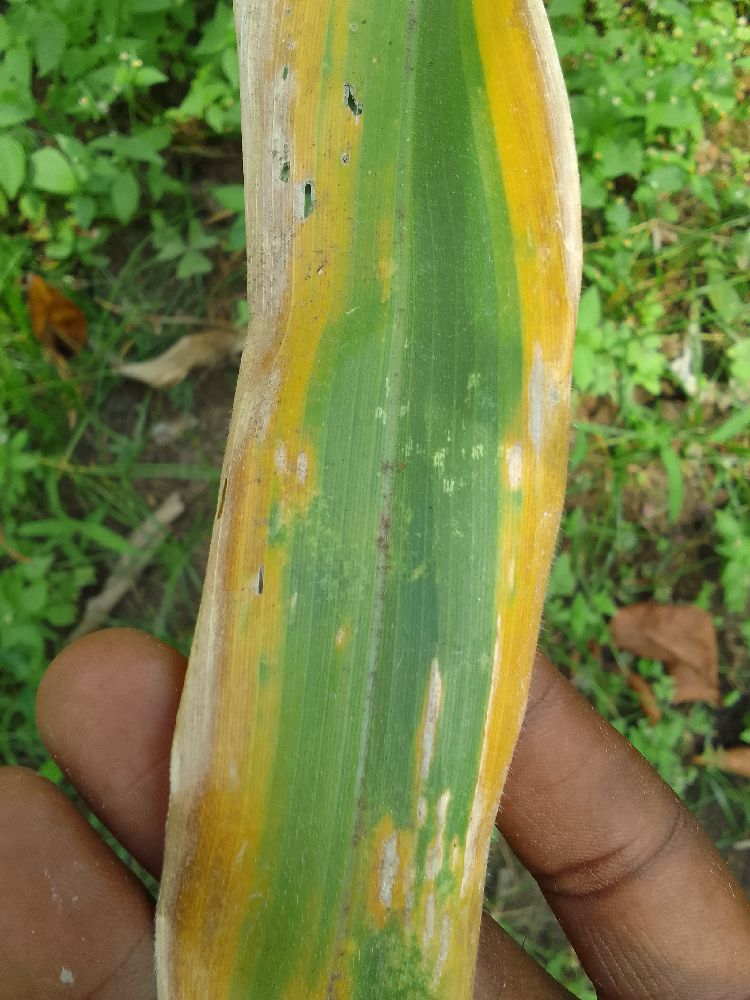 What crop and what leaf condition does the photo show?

maize, maize lethal necrosis
